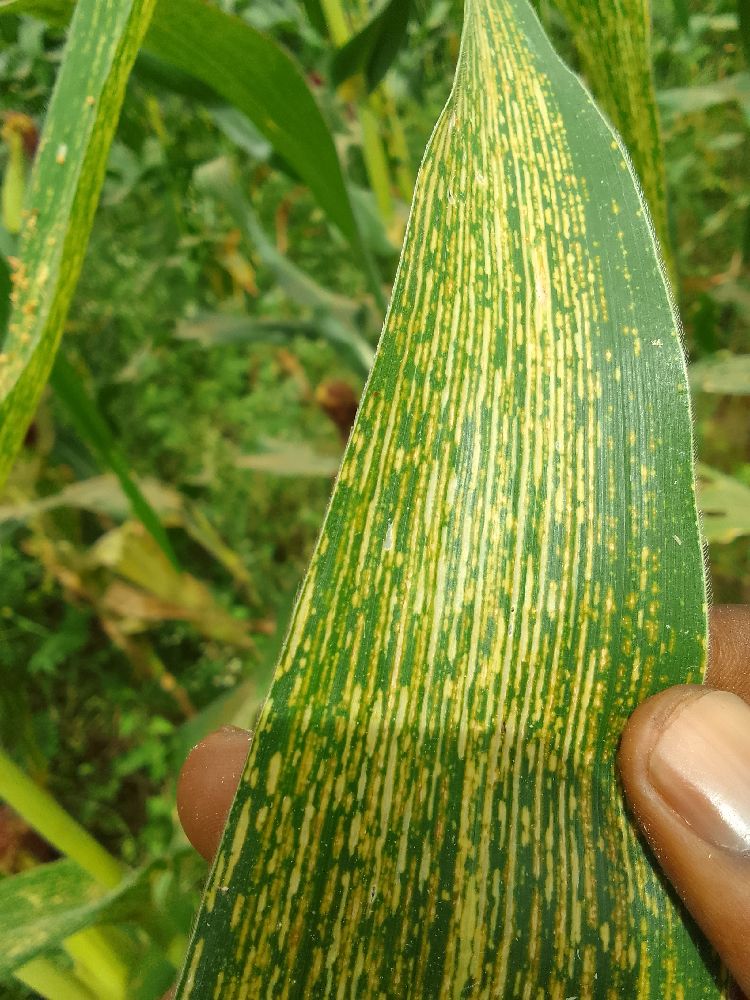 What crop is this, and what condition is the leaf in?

maize, maize streak virus
